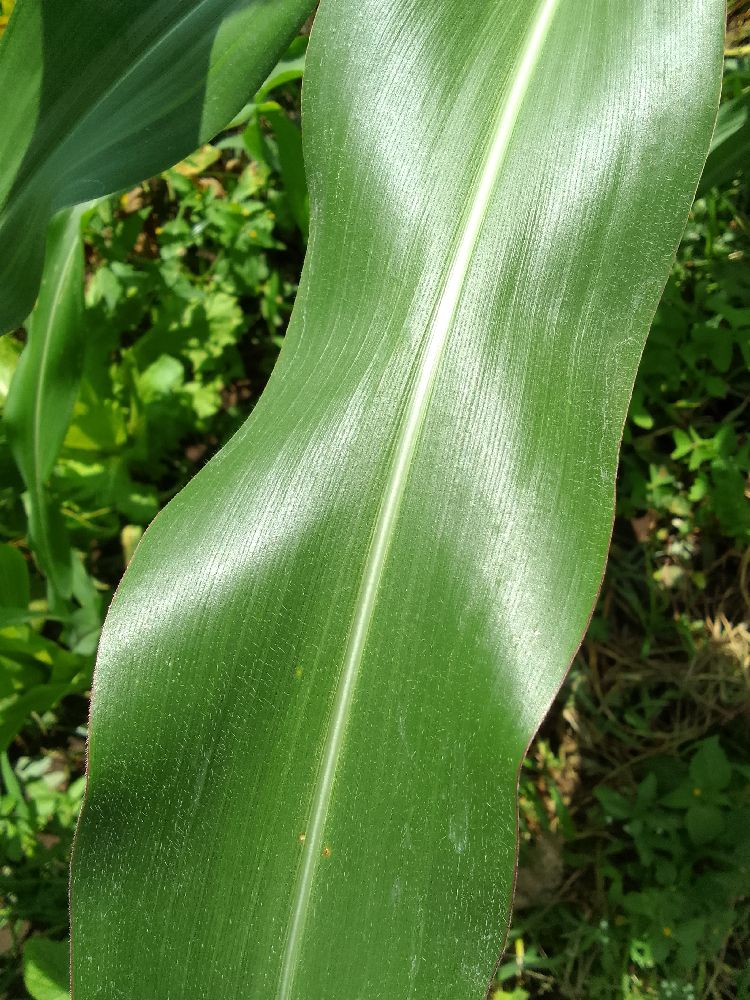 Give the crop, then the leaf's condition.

maize, healthy
